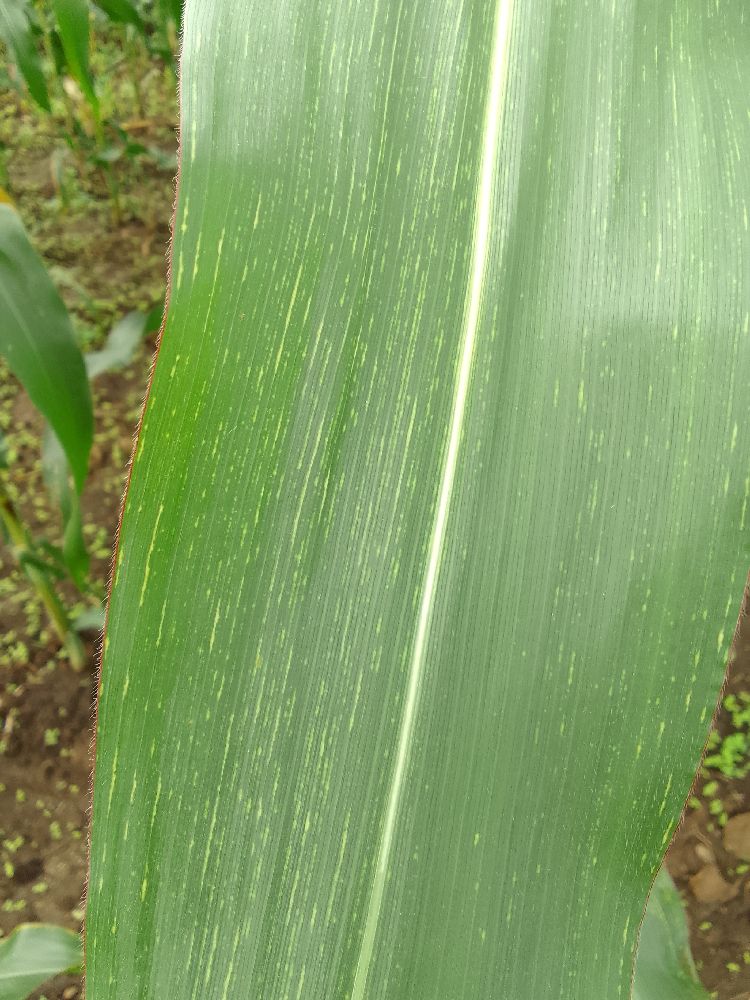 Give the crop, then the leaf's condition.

maize, maize streak virus
